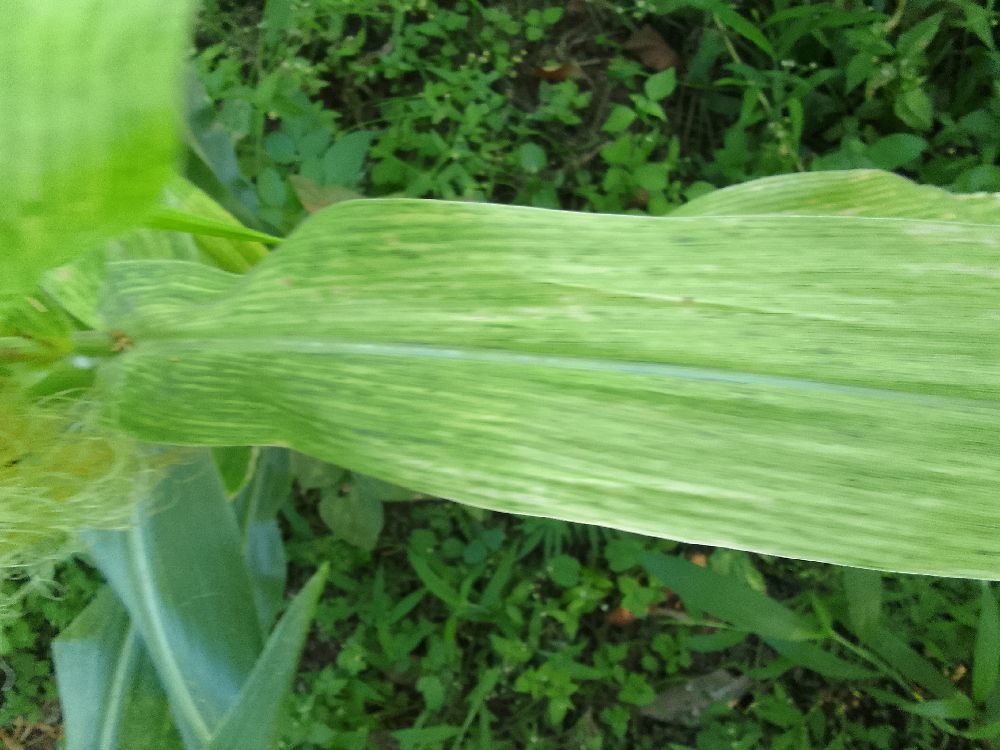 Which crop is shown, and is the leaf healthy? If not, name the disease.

maize, maize lethal necrosis
